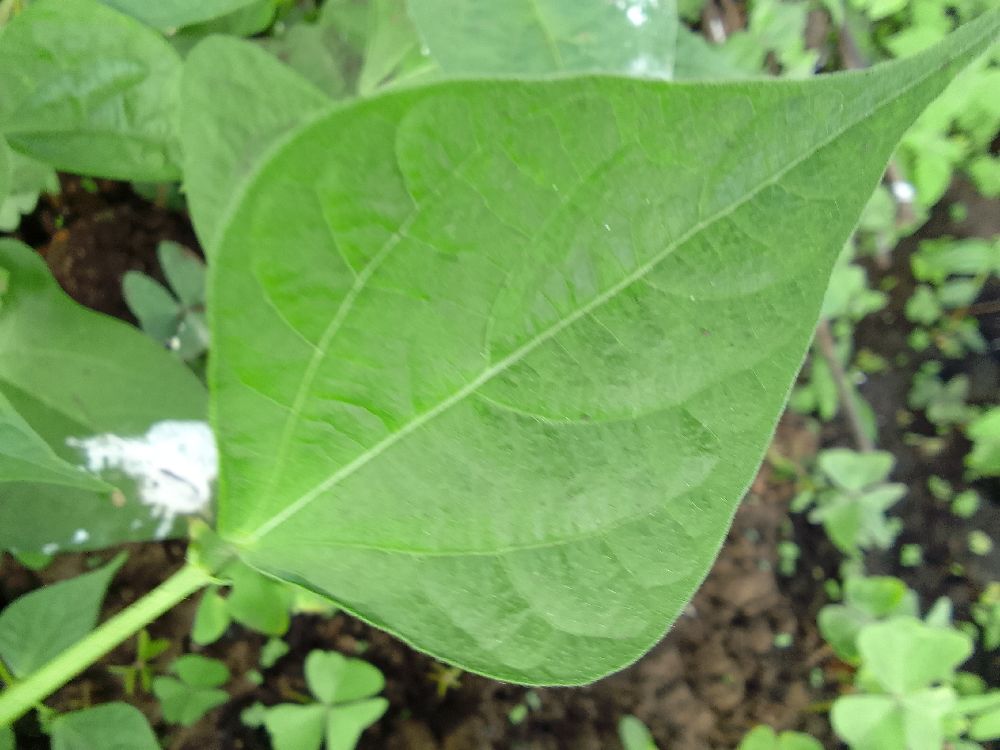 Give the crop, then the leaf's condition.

common bean, healthy
